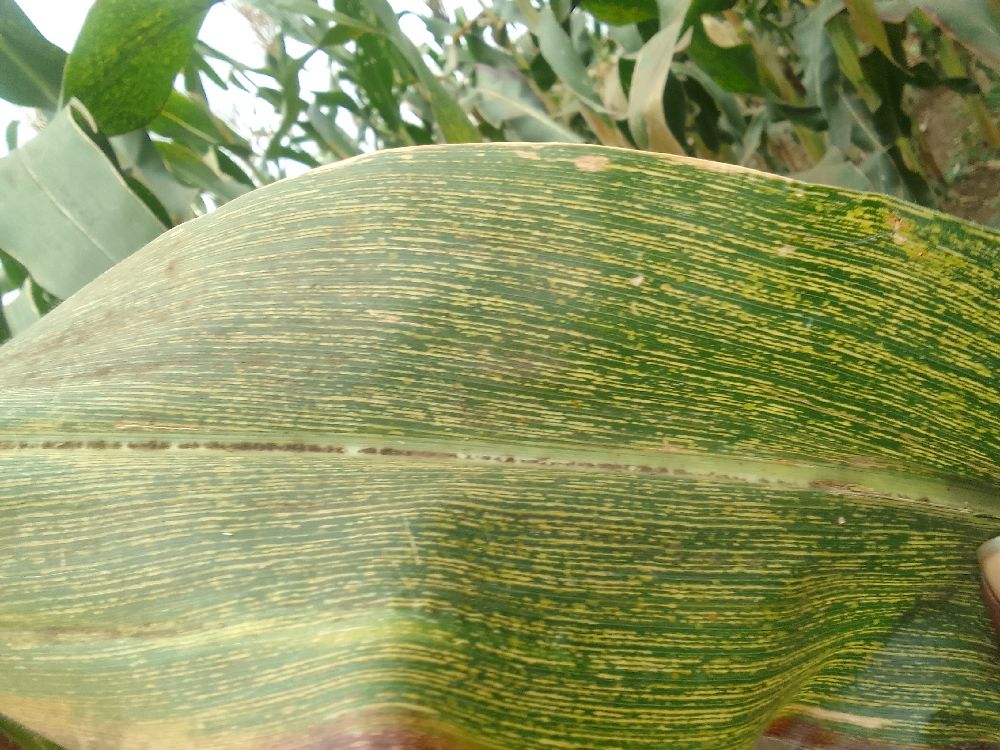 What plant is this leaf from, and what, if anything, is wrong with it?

maize, maize streak virus
